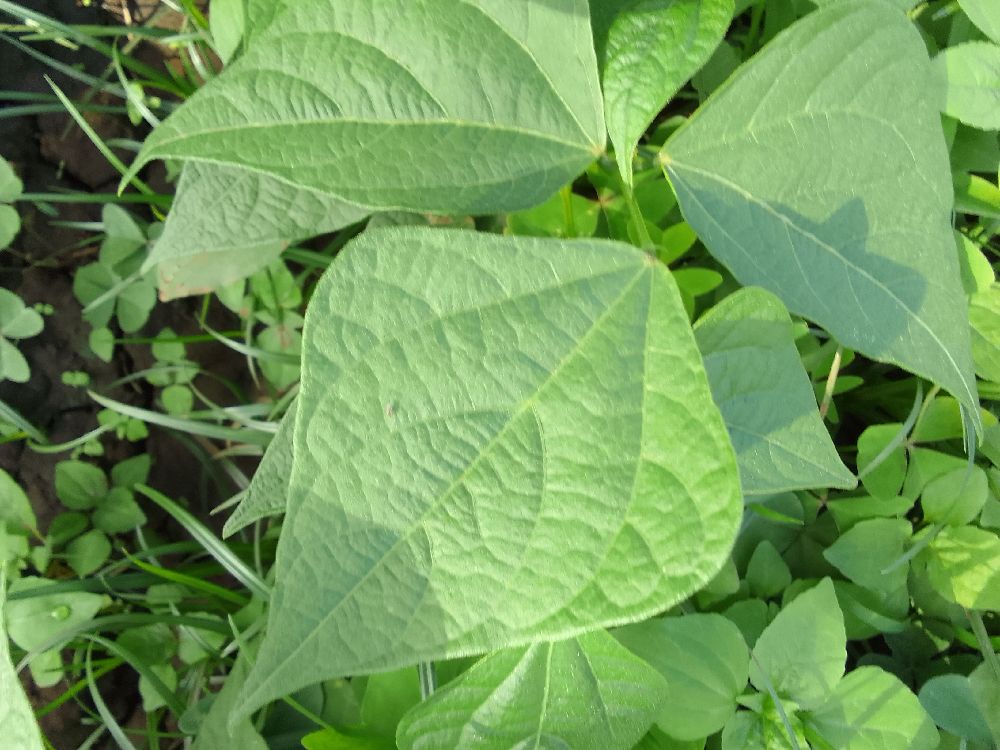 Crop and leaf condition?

common bean, healthy
